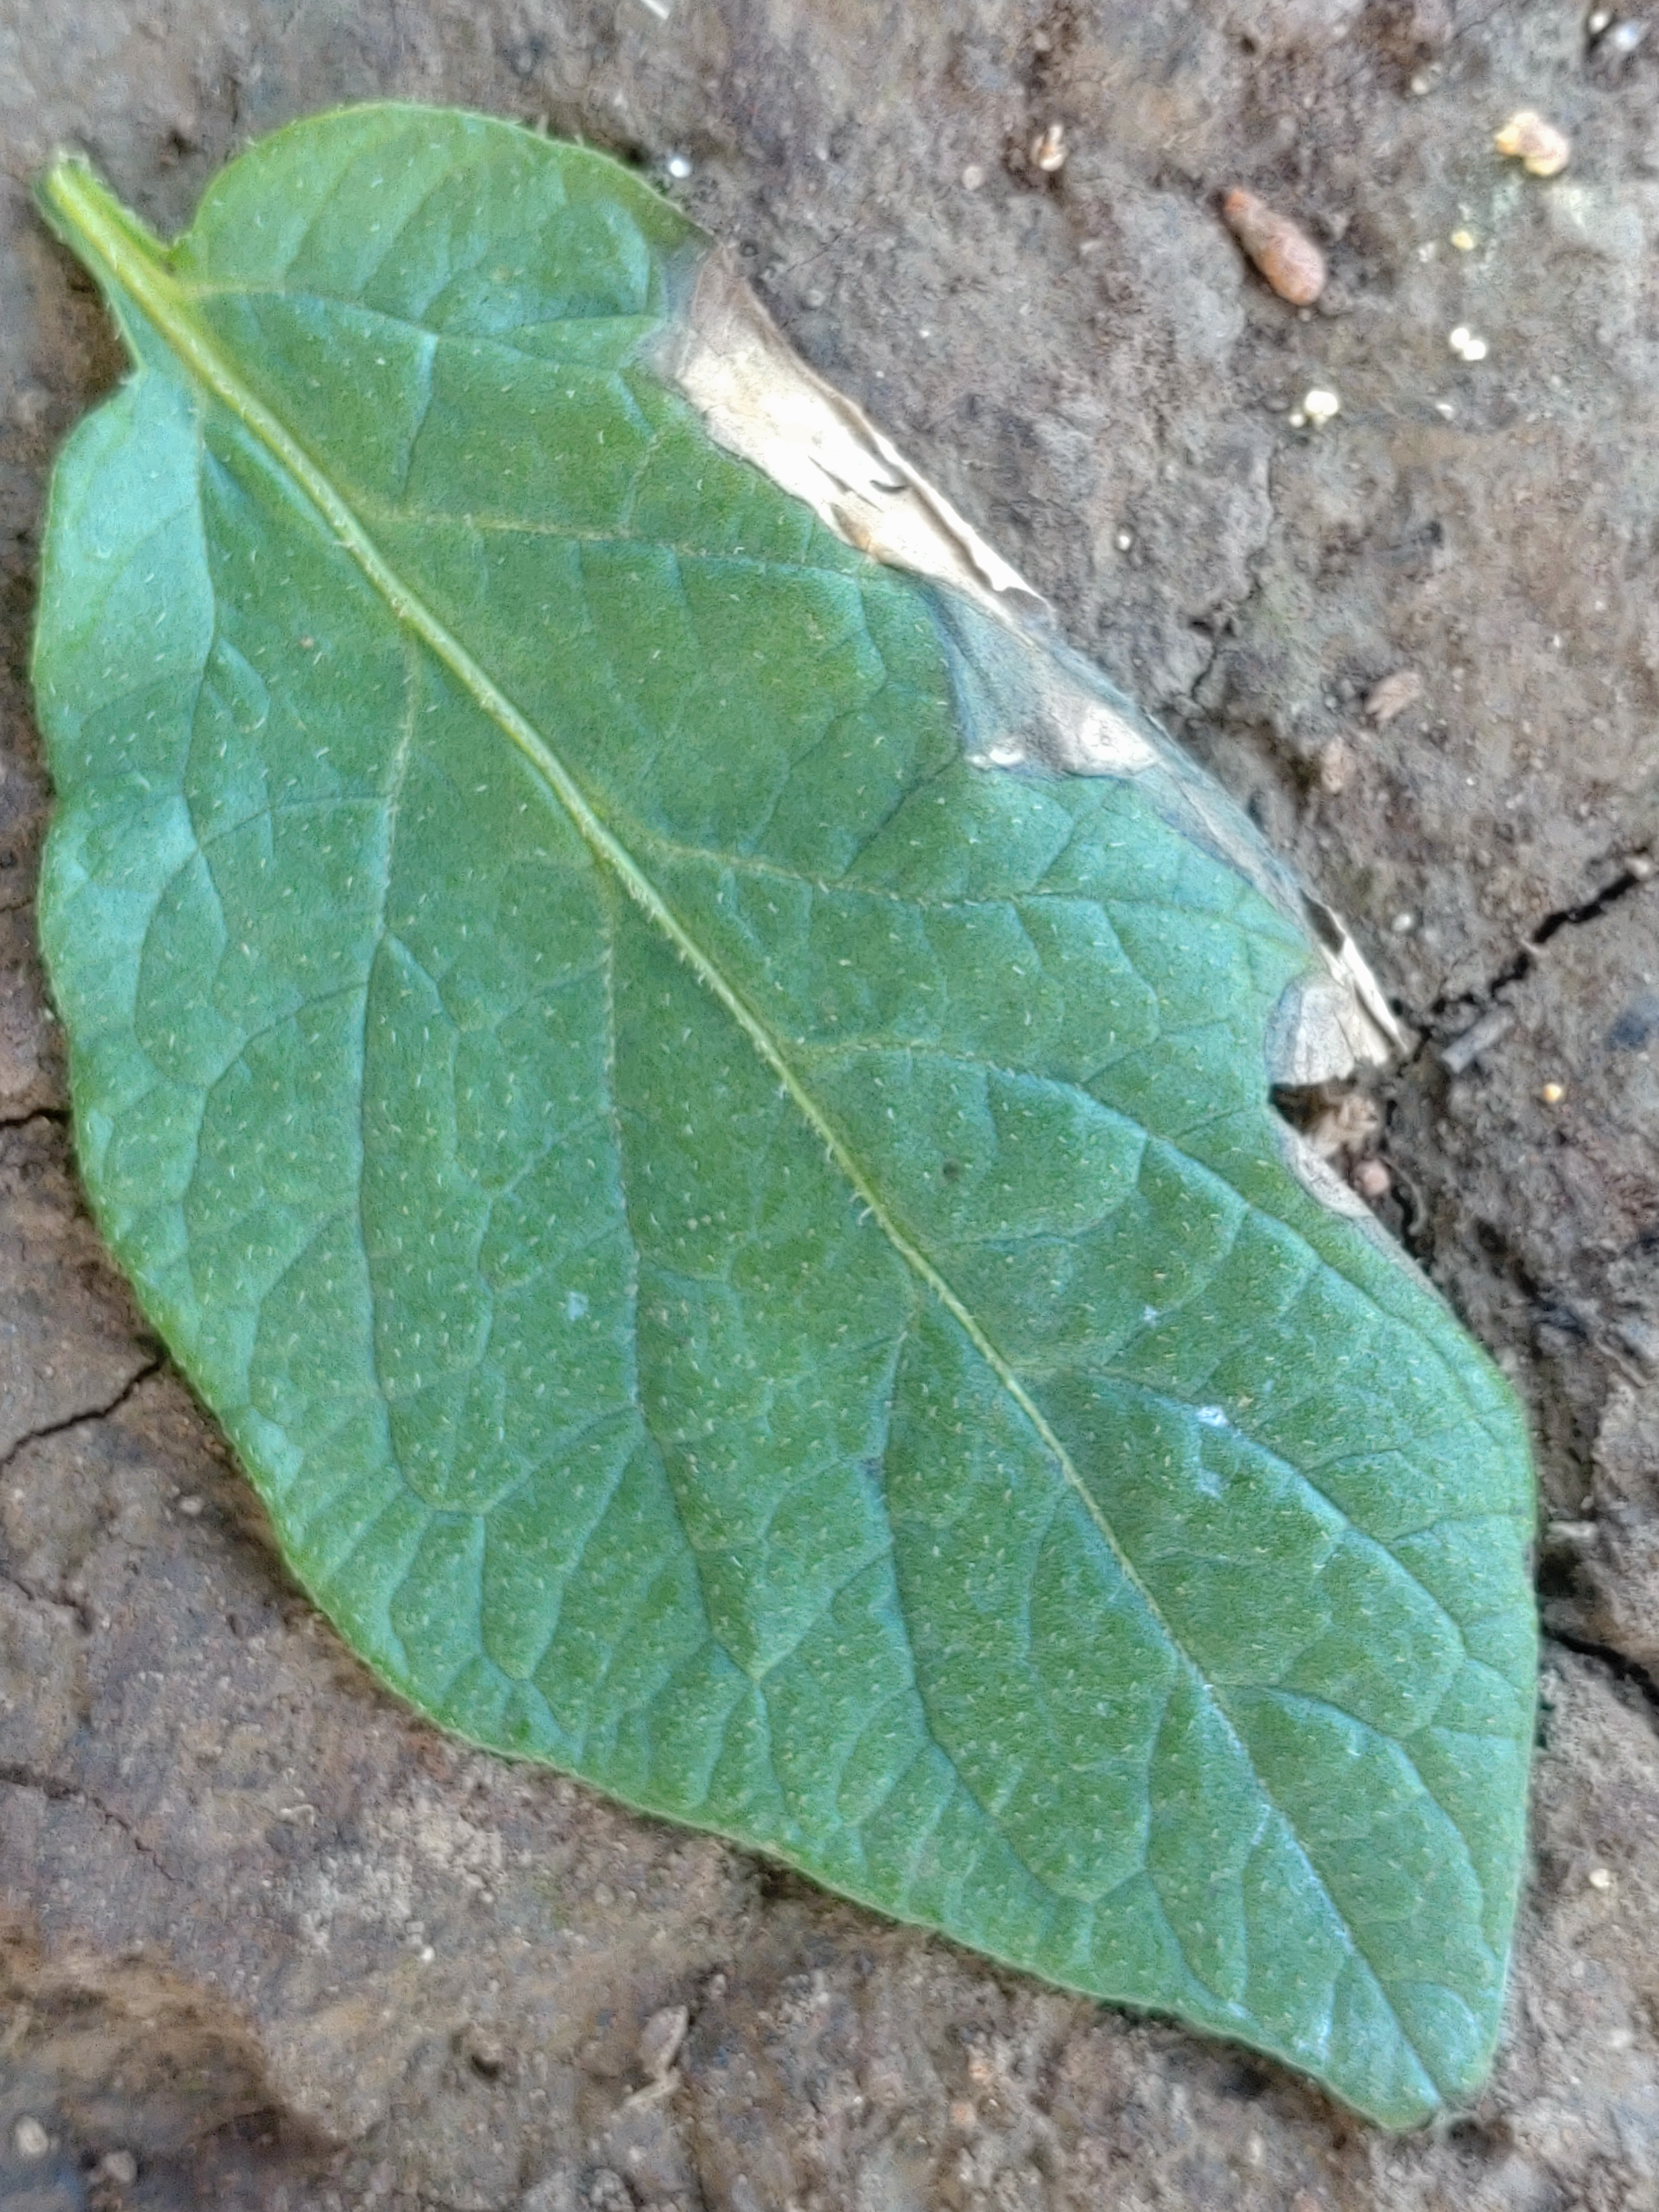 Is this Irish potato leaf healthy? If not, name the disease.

early blight
